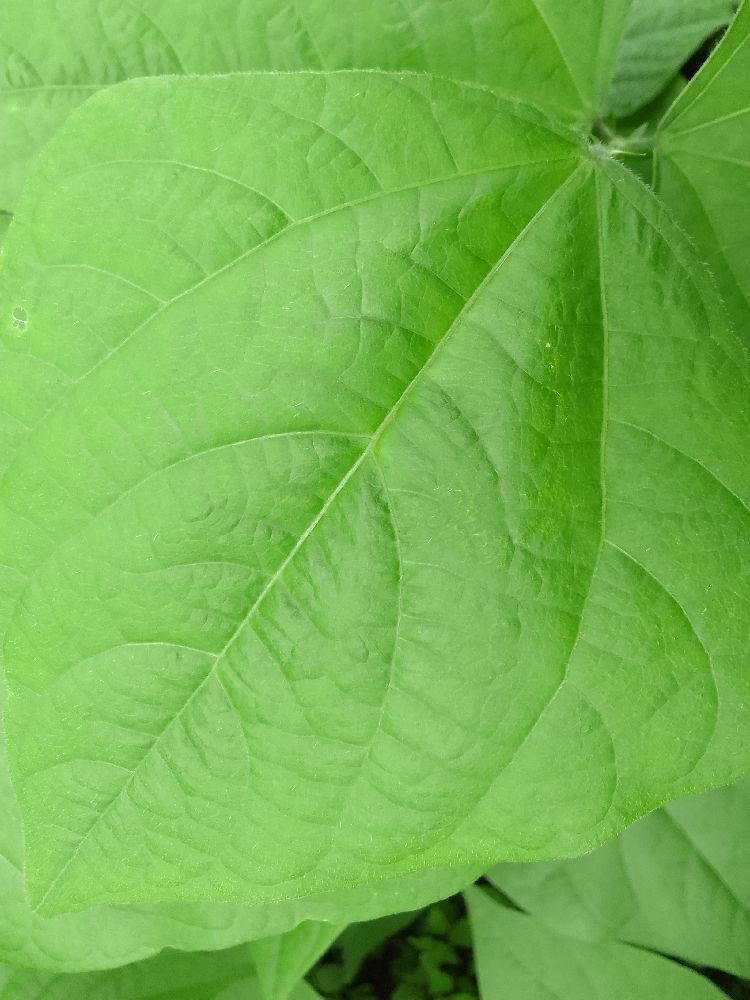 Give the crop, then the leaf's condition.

common bean, healthy
